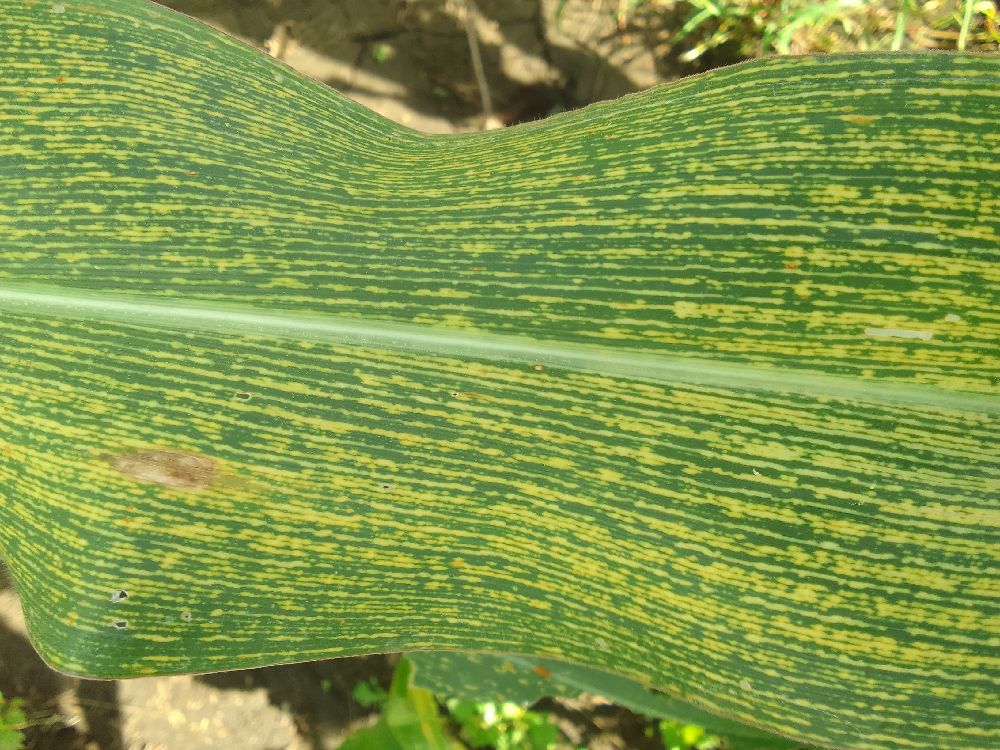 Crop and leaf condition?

maize, maize streak virus
